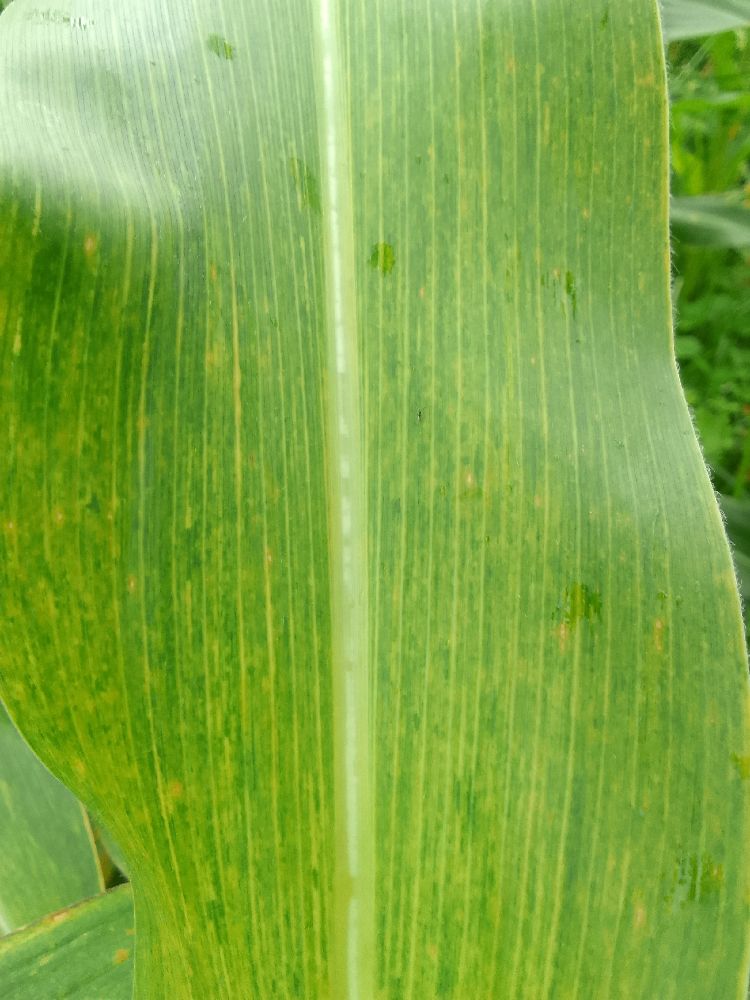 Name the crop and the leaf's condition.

maize, maize lethal necrosis
